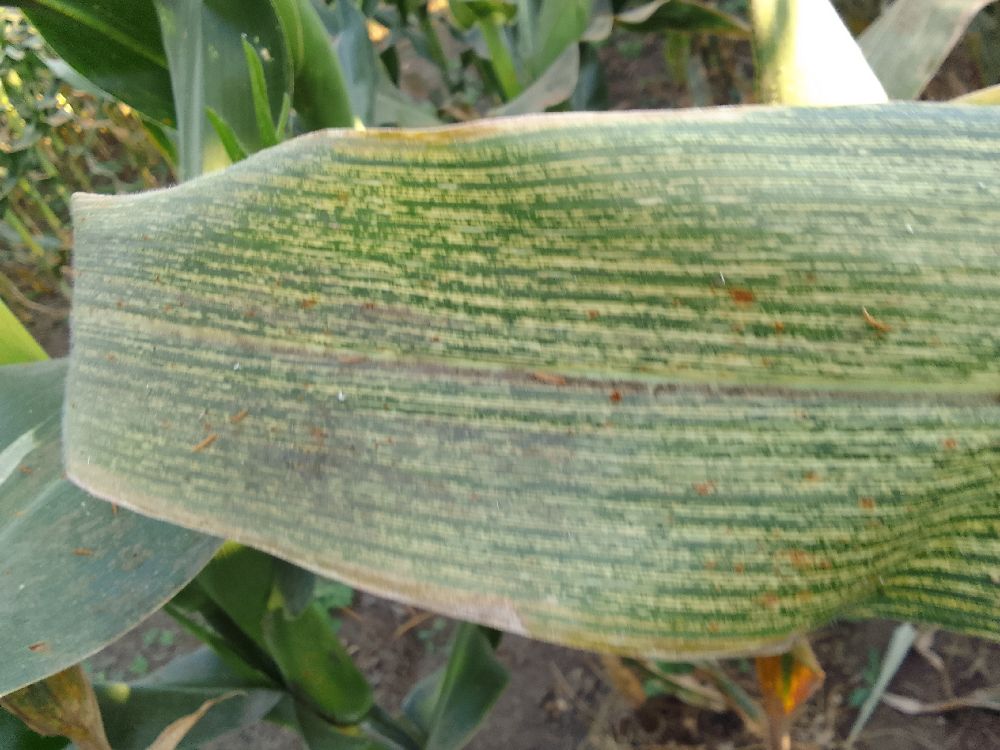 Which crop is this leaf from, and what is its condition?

maize, maize streak virus
